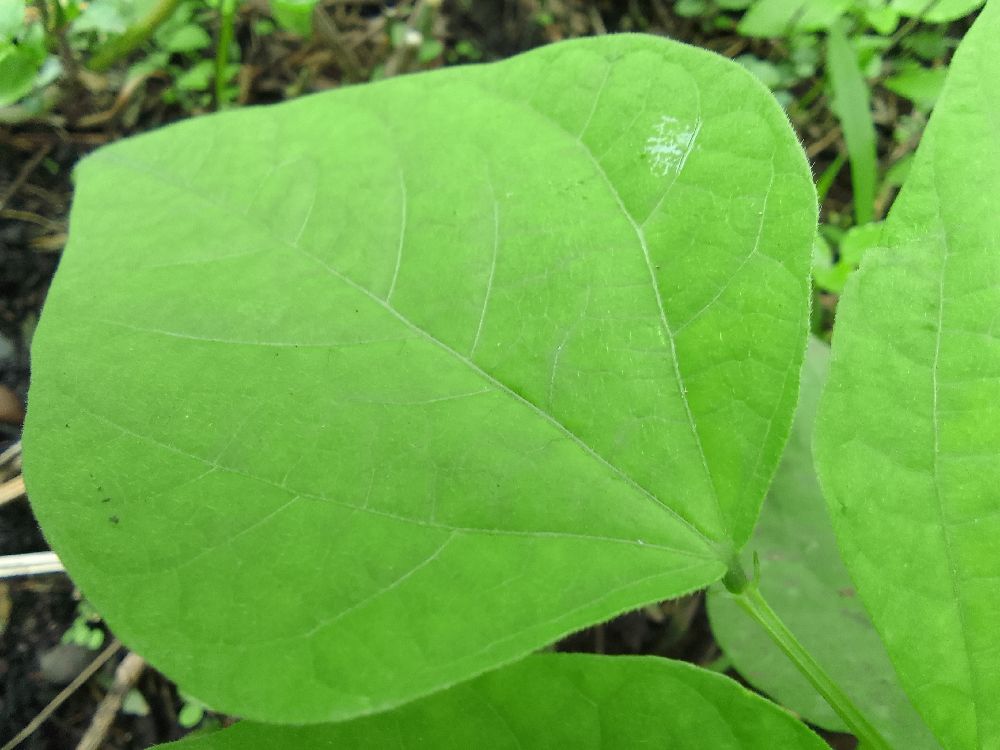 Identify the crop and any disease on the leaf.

common bean, healthy
